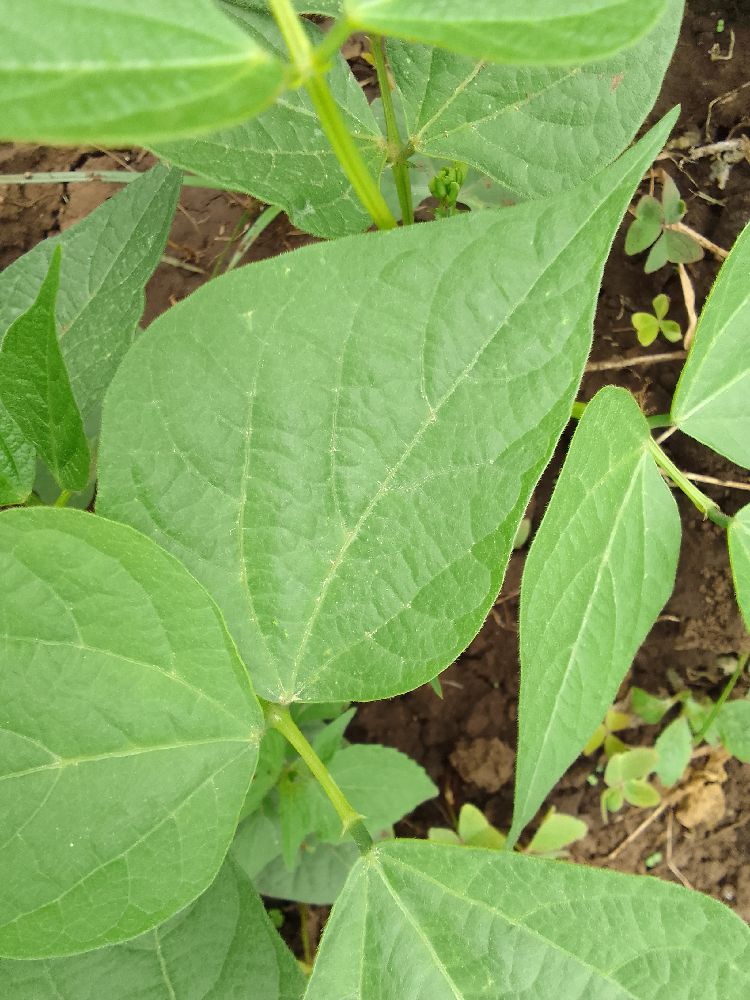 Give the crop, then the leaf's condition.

common bean, healthy
